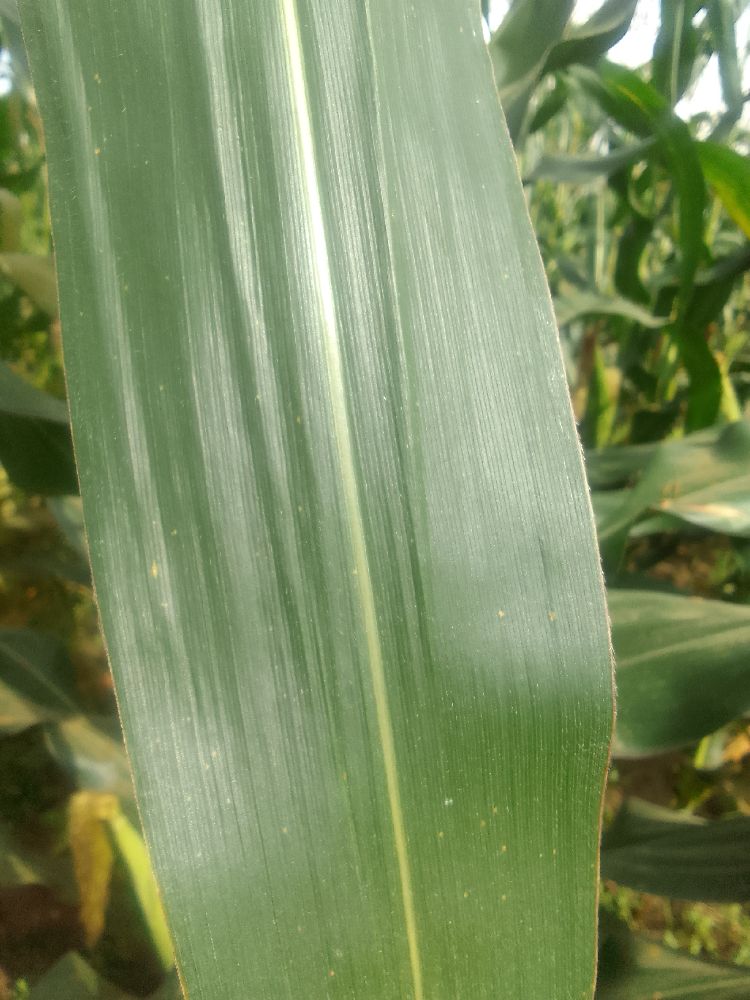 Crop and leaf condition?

maize, healthy
